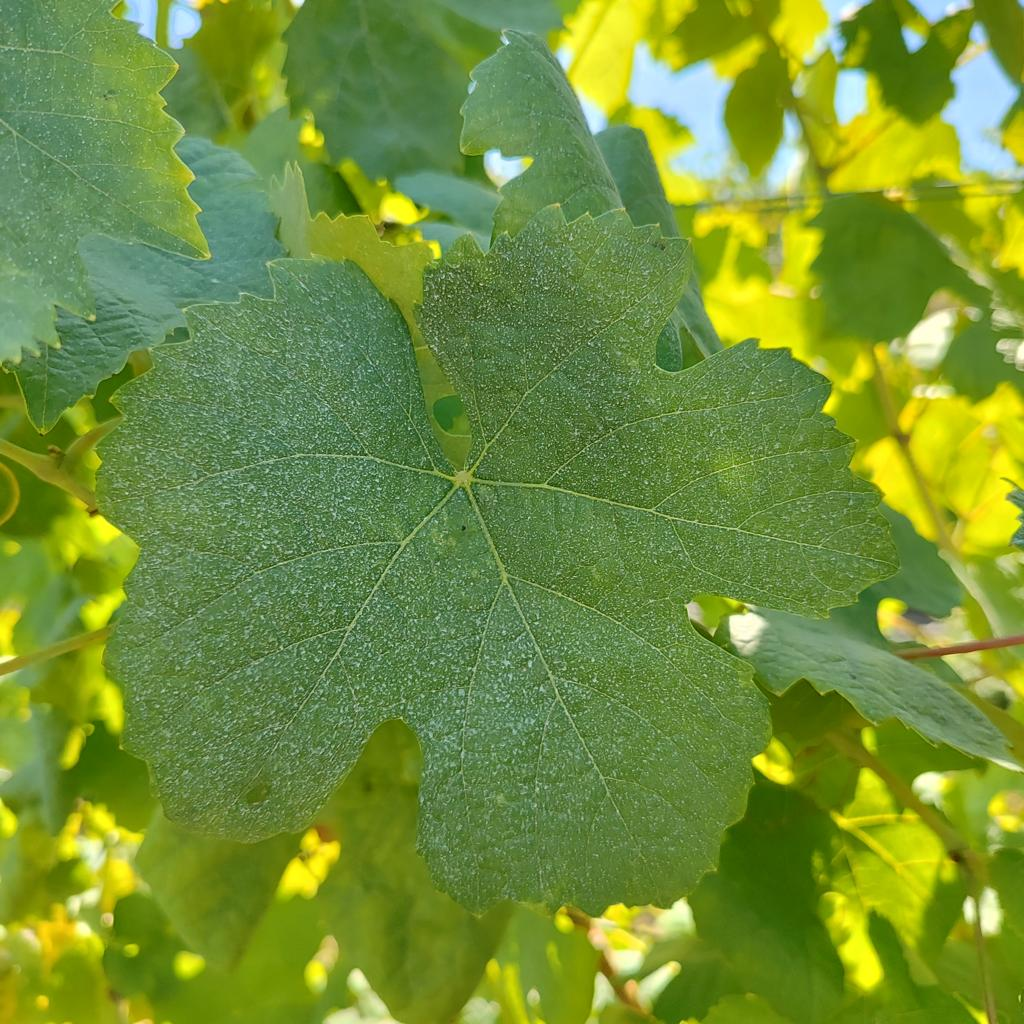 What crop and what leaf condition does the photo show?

grapevine, healthy
